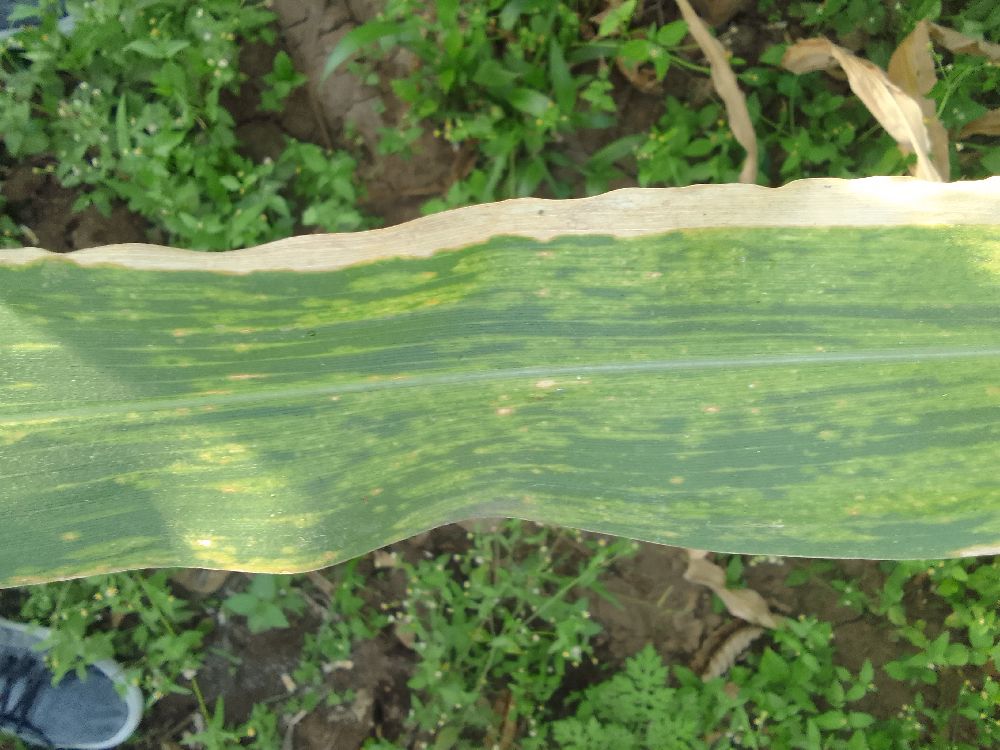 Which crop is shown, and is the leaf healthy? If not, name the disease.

maize, maize lethal necrosis
